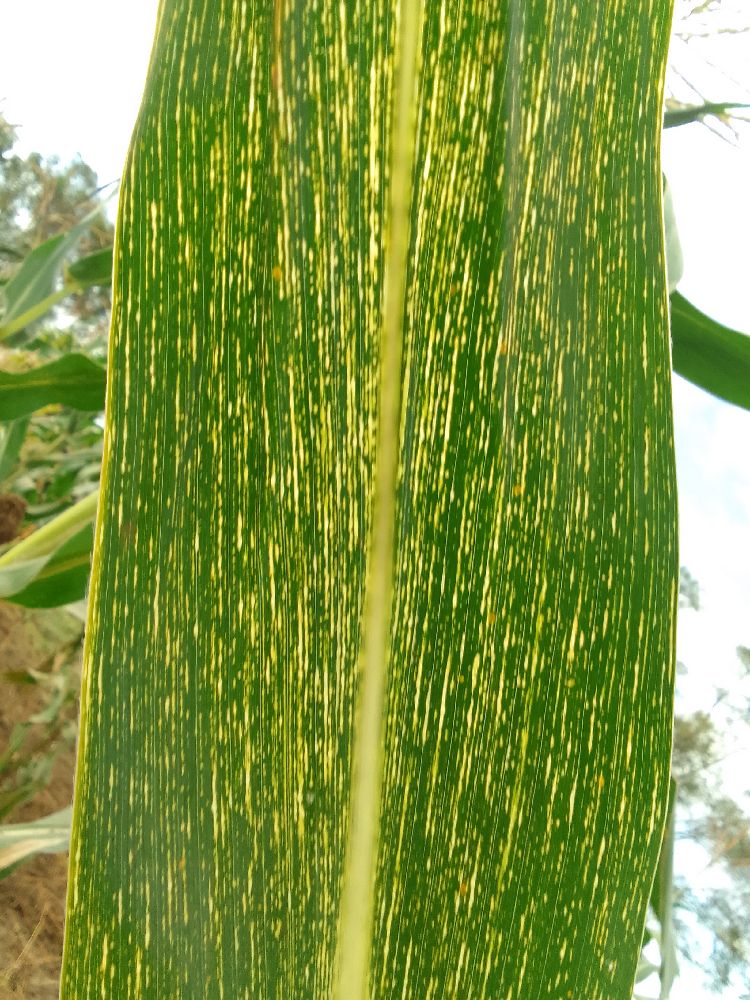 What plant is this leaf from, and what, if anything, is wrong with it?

maize, maize streak virus
